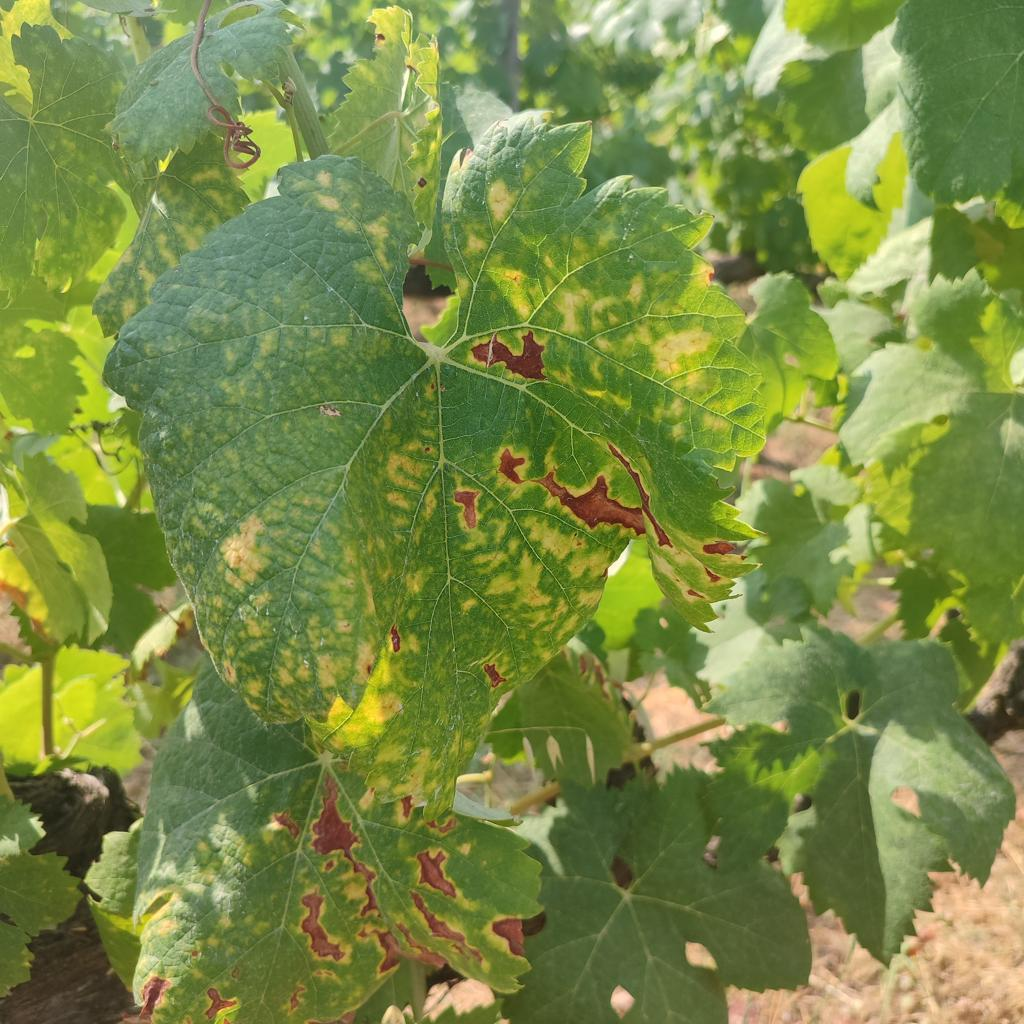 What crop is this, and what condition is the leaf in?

grapevine, esca complex
